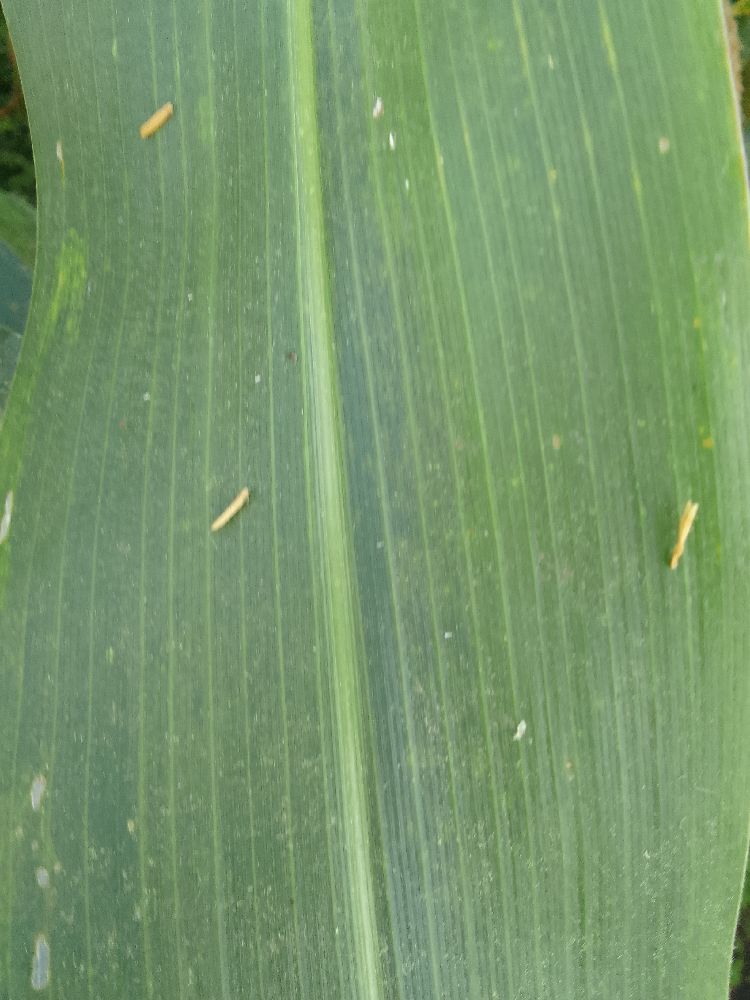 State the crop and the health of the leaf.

maize, healthy
